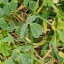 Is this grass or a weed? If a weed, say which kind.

unstructured weed
